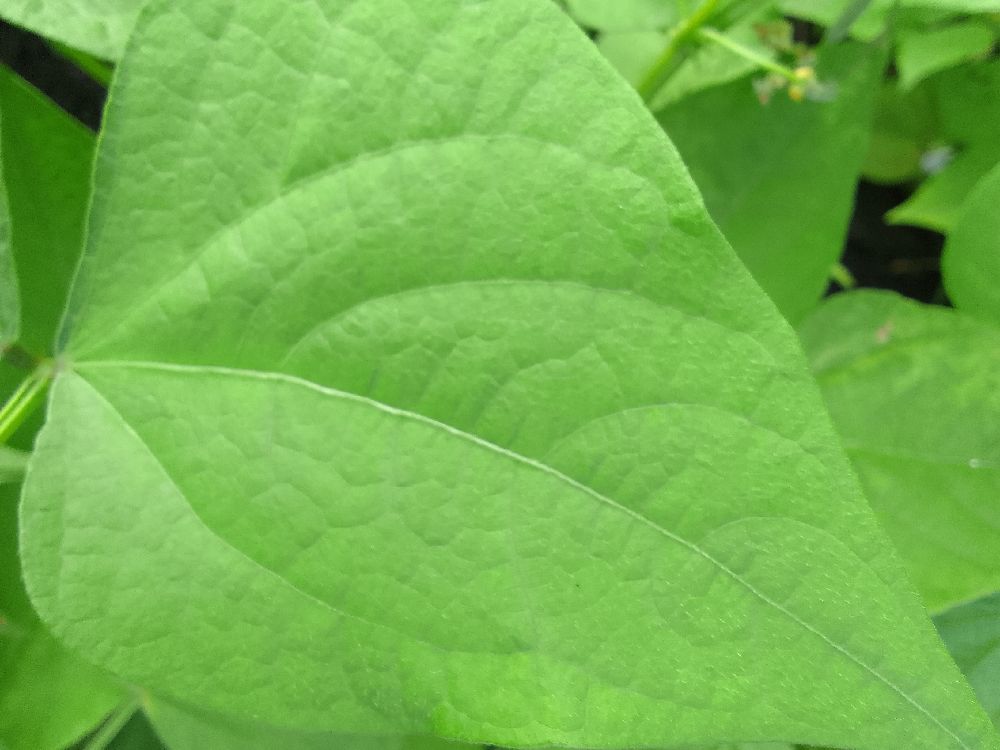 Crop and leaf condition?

common bean, healthy
